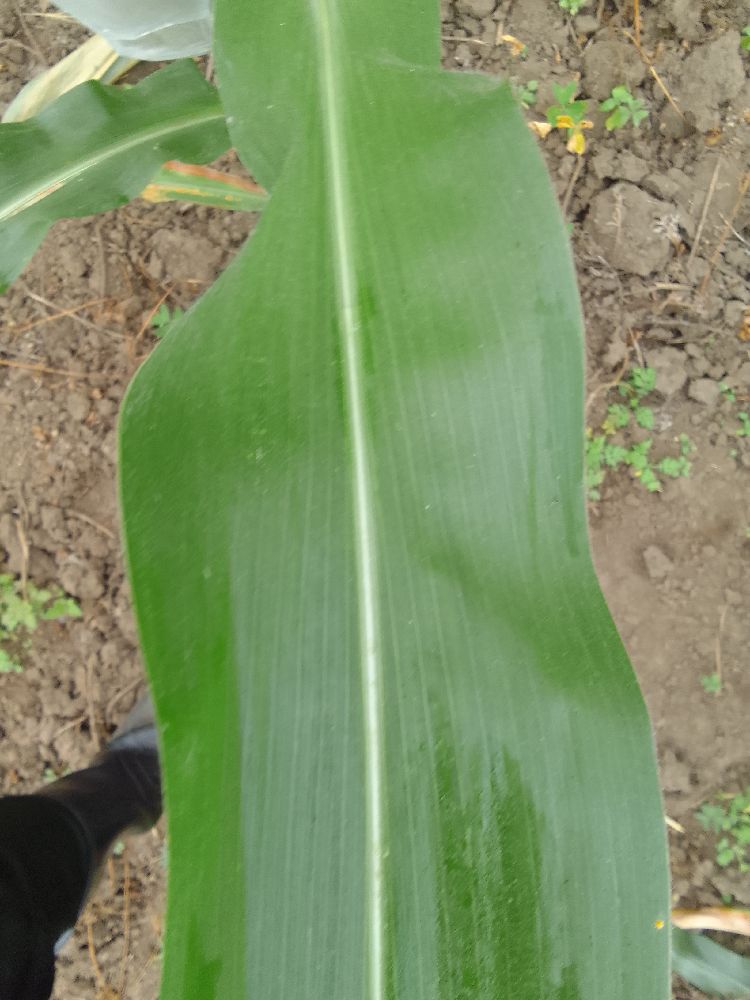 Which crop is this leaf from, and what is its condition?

maize, healthy
